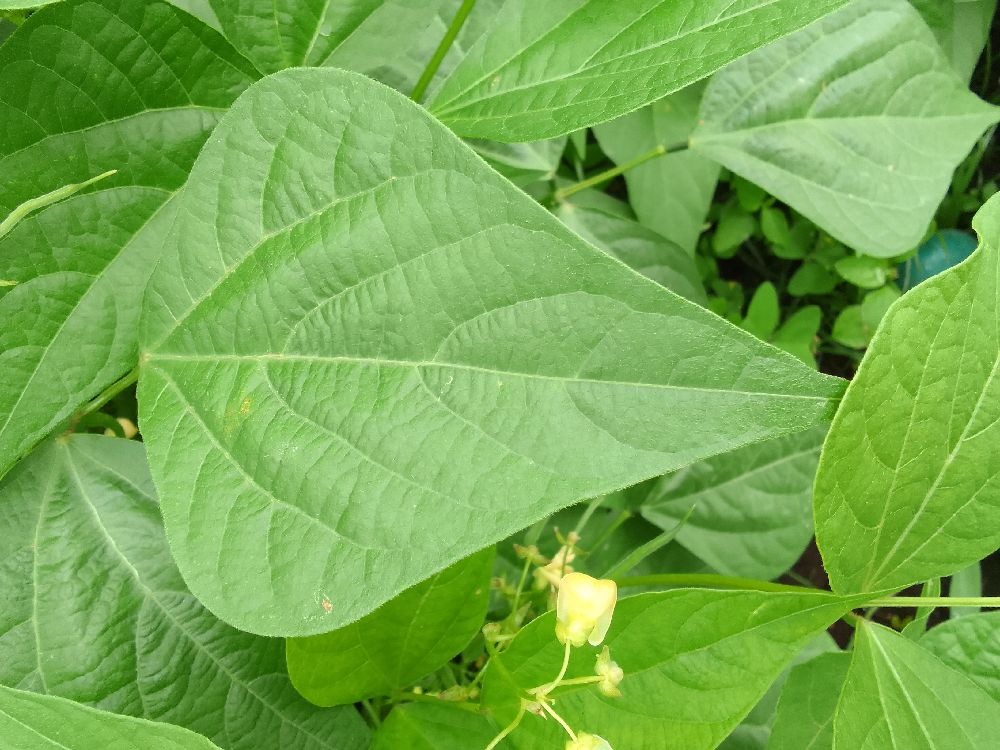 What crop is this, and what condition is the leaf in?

common bean, healthy
